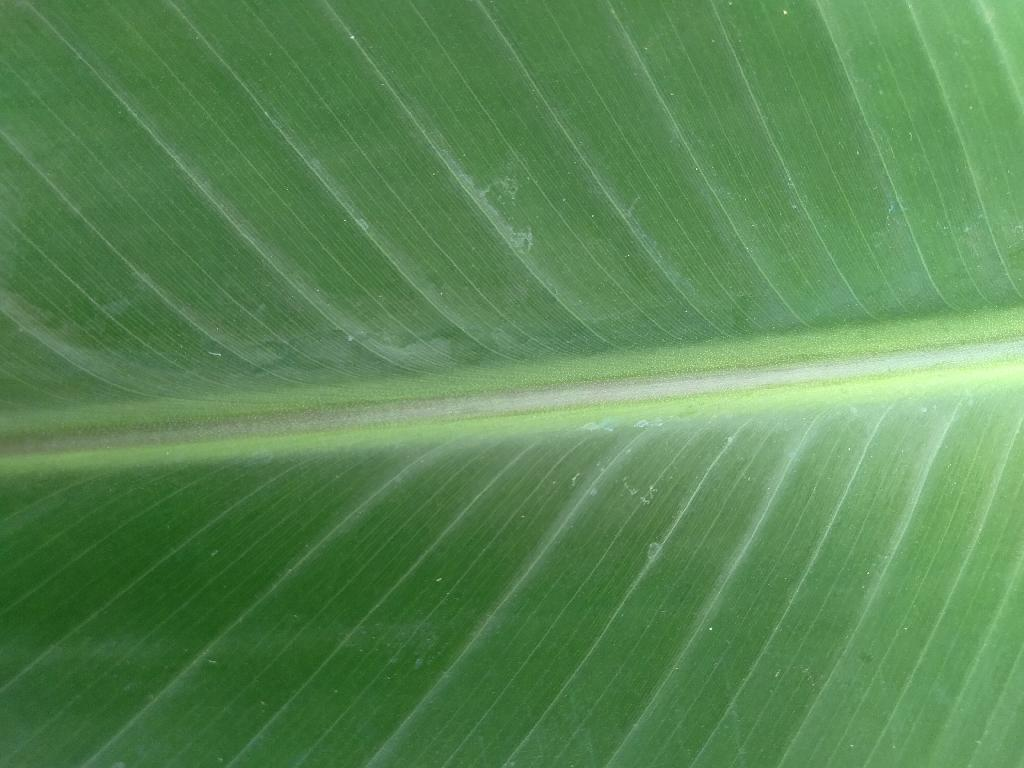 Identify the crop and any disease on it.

banana, healthy
